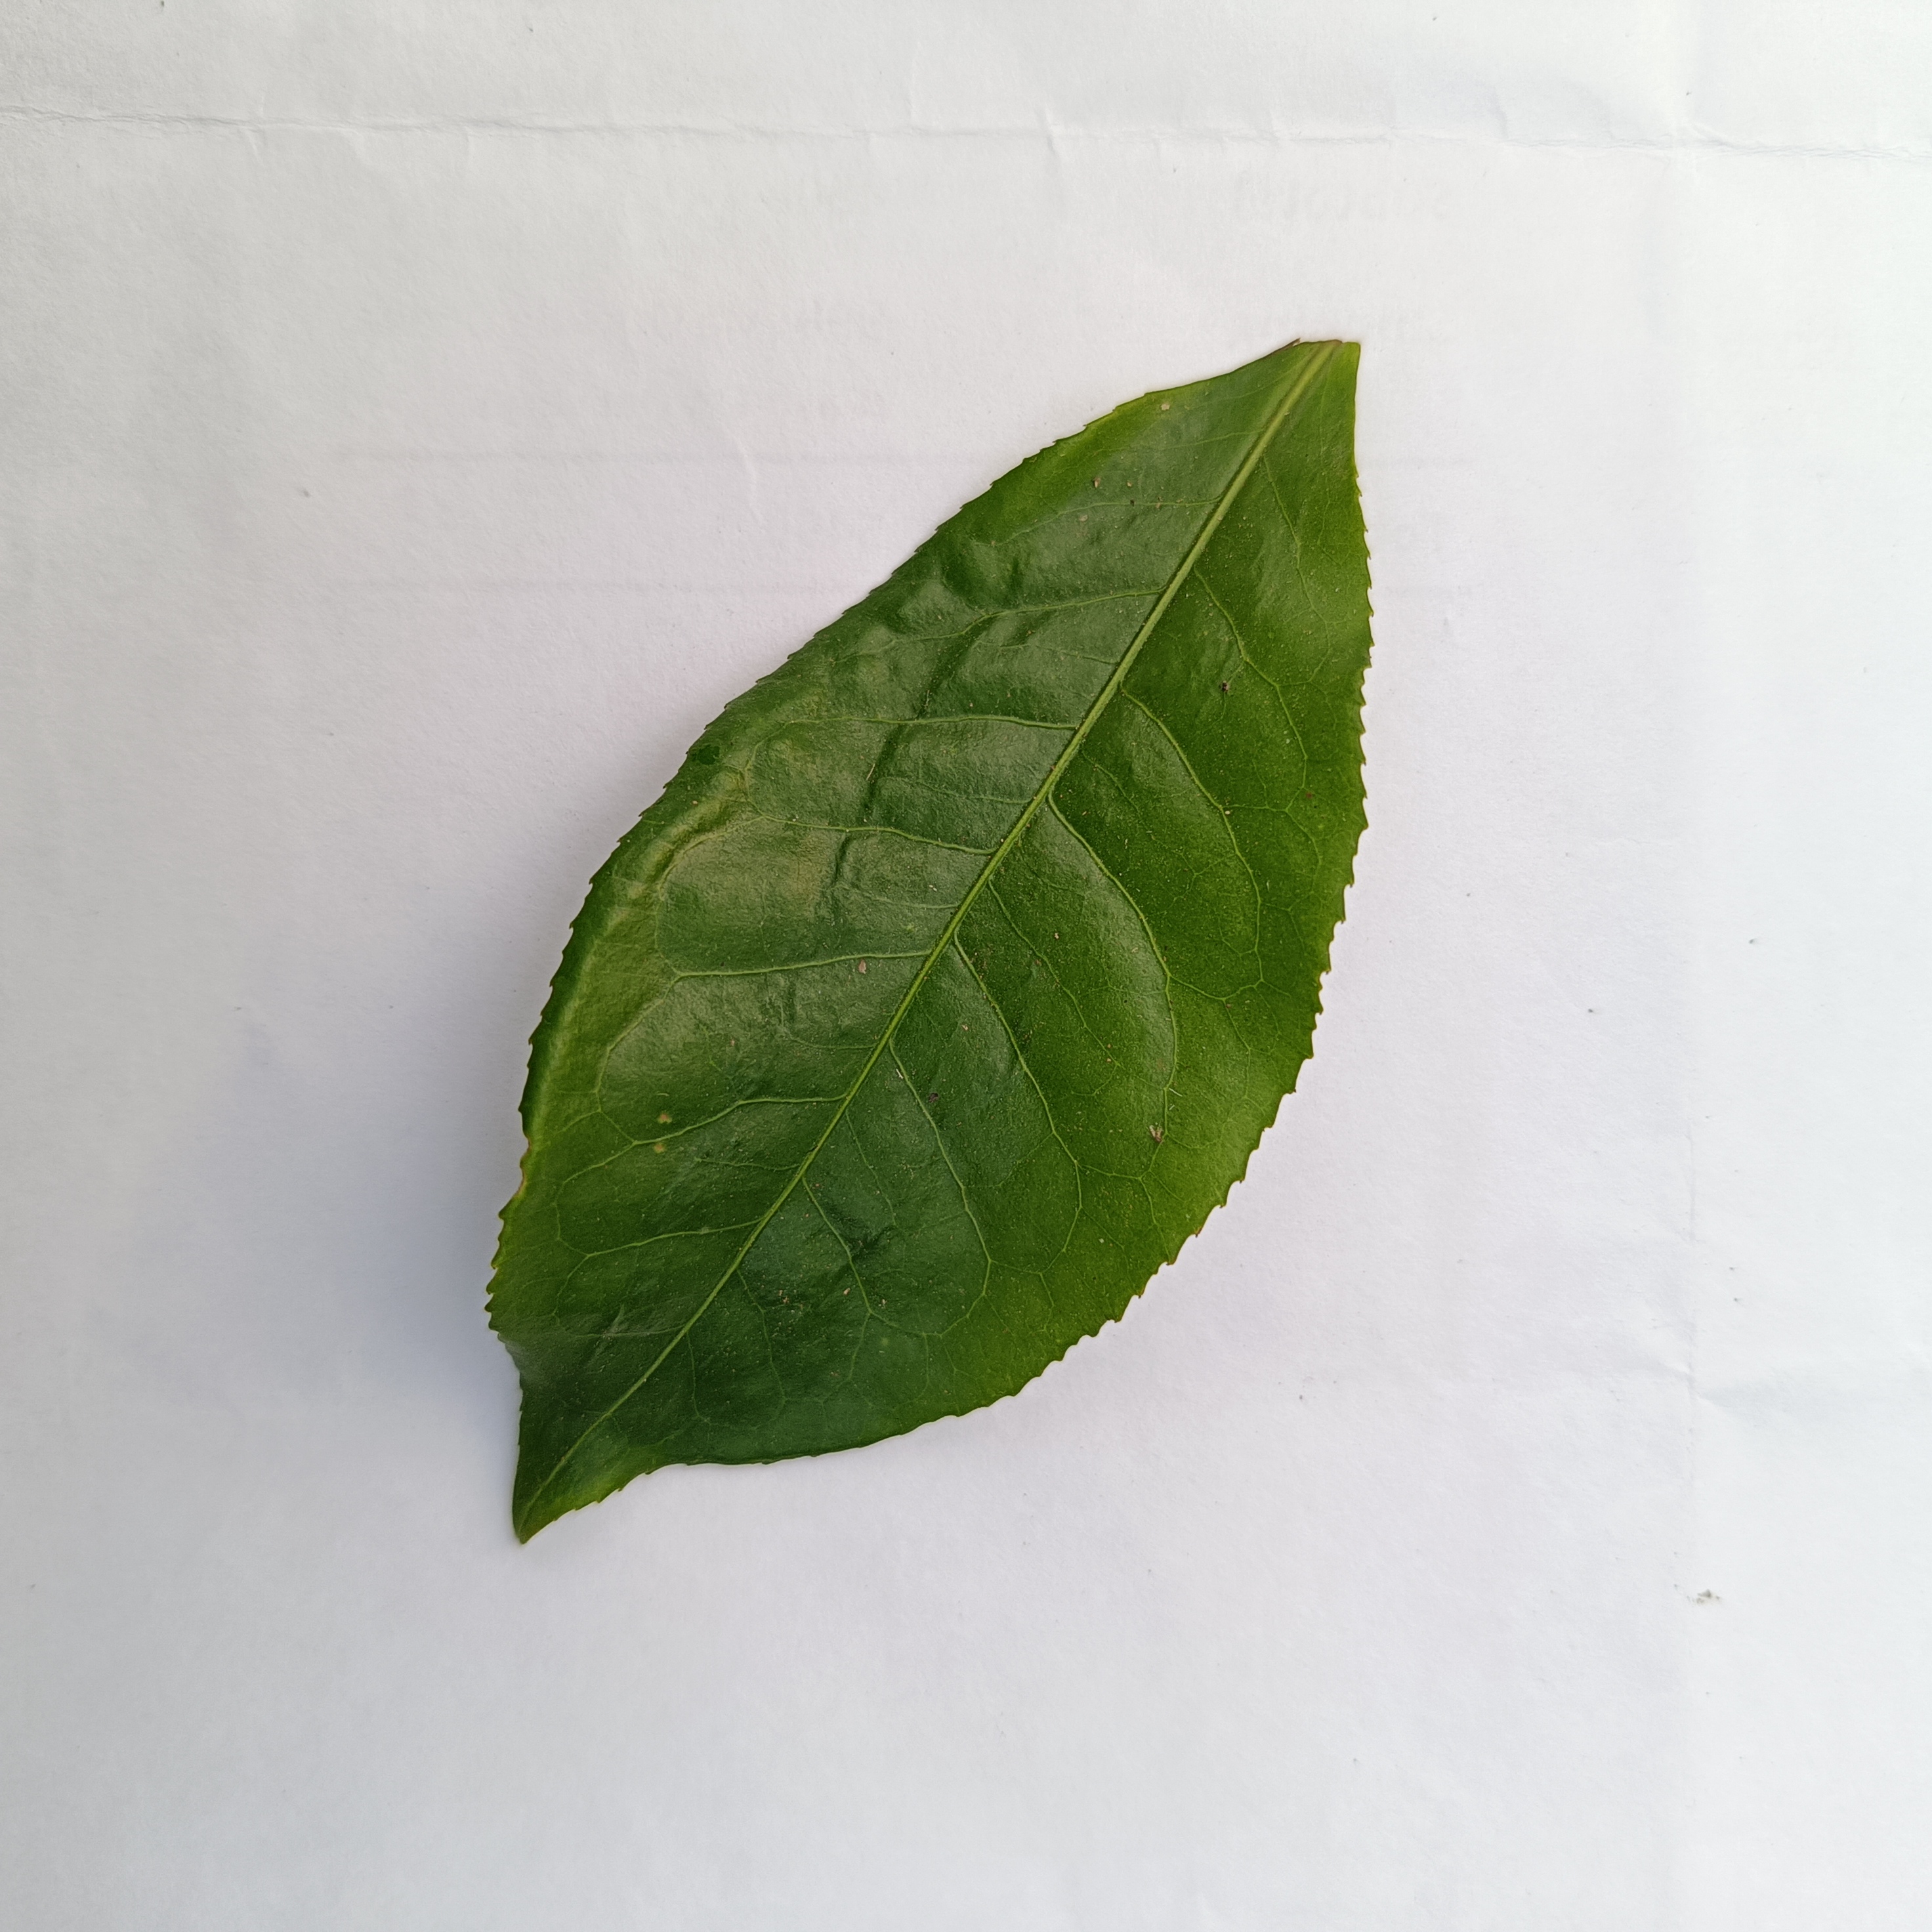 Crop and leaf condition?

tea, healthy
